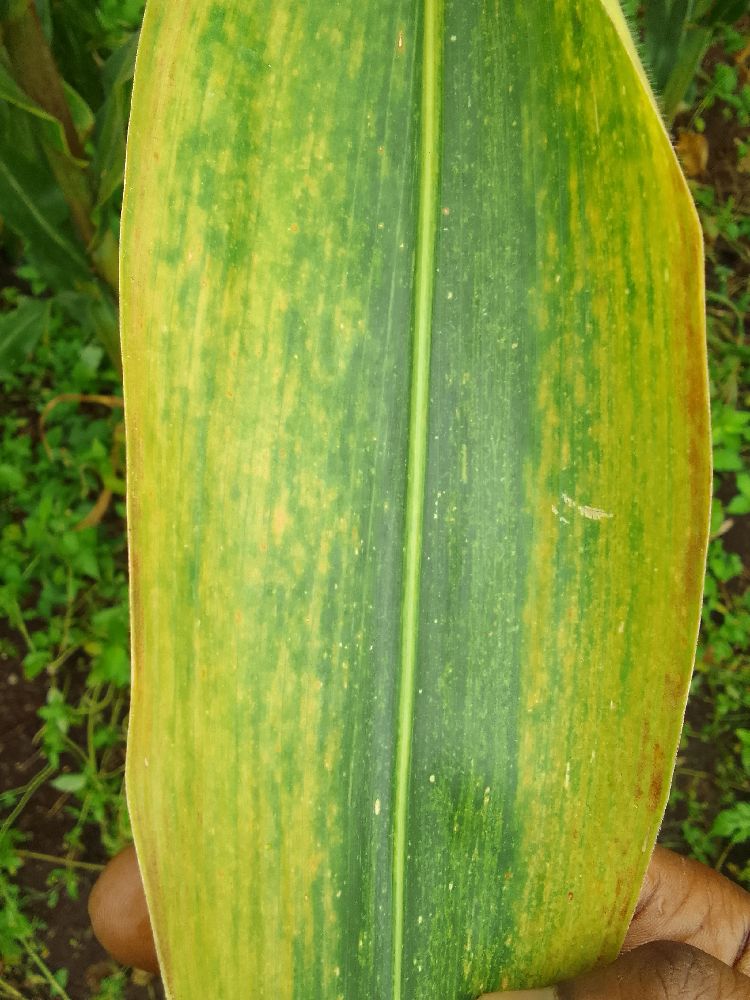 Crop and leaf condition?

maize, maize lethal necrosis
